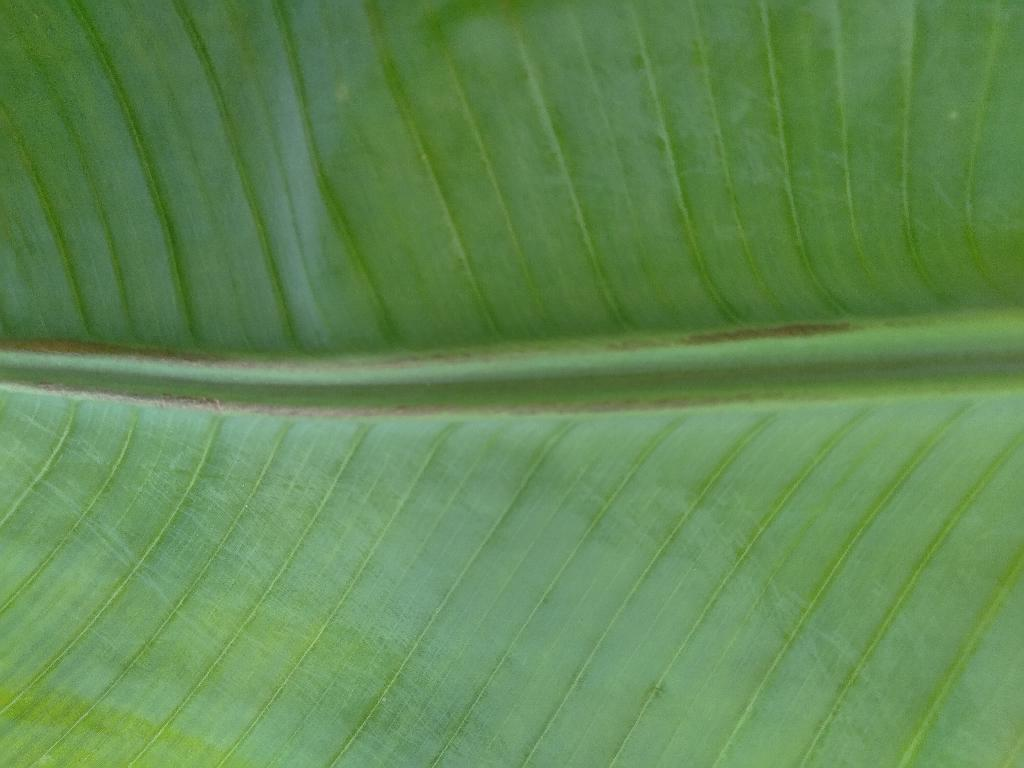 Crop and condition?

banana, healthy
